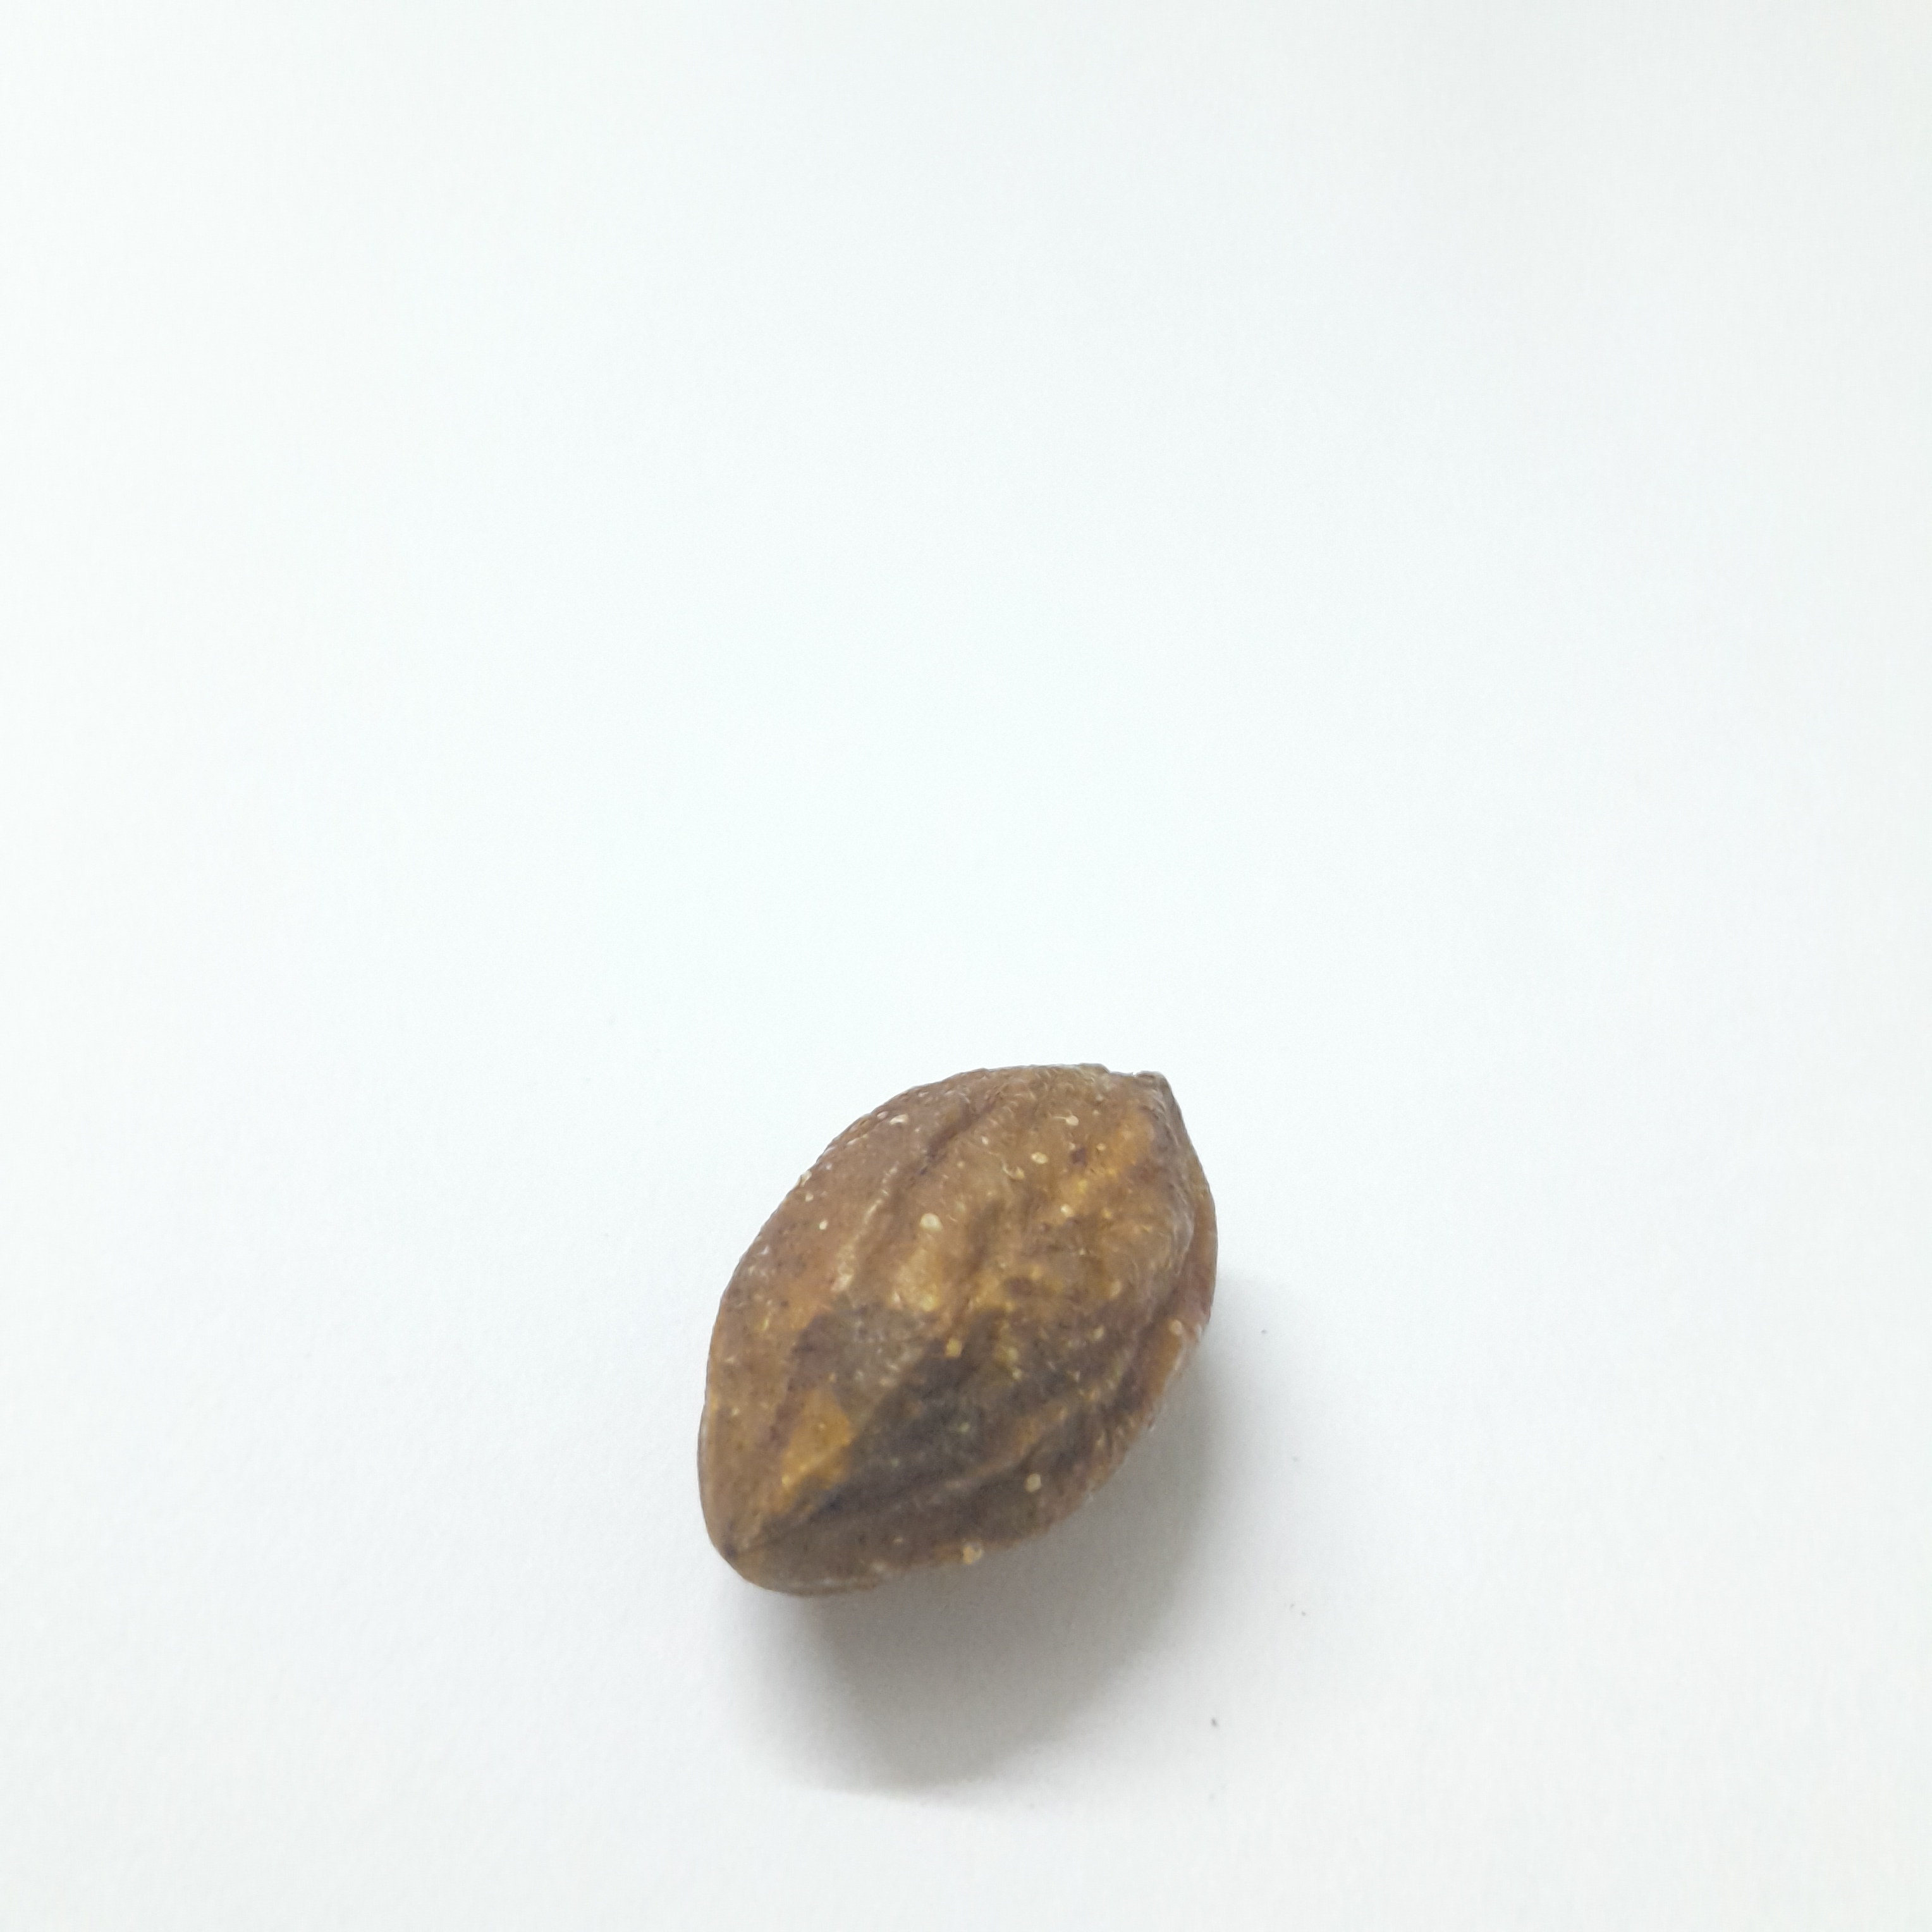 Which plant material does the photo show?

hirdaa
